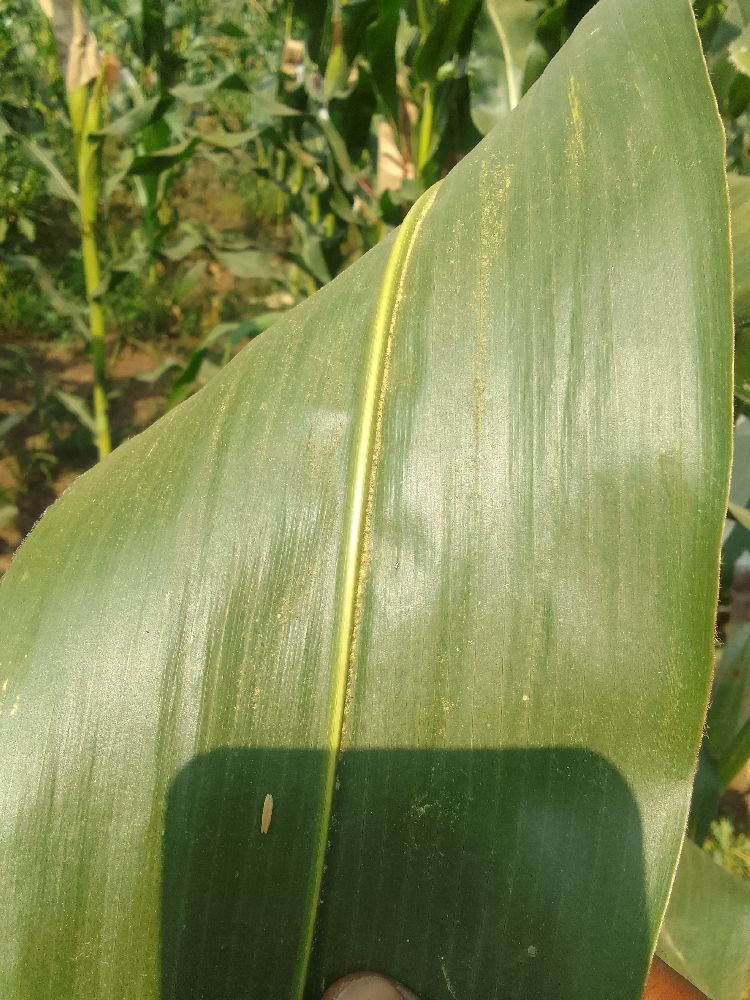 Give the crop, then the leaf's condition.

maize, healthy
